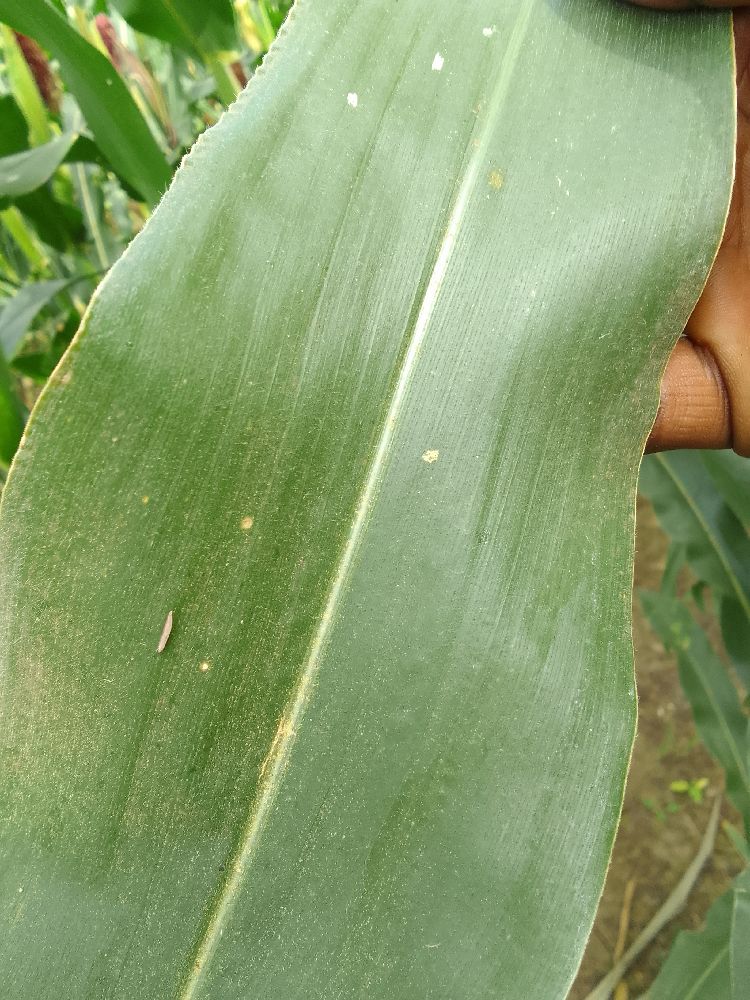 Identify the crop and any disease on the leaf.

maize, healthy
